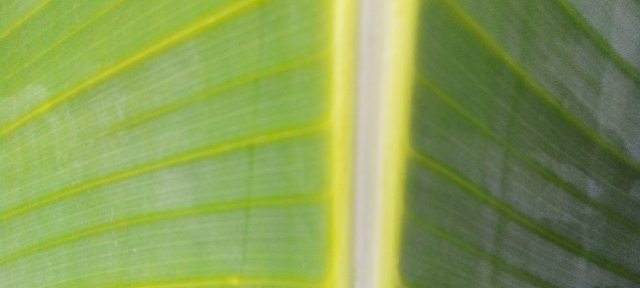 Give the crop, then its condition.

banana, healthy
